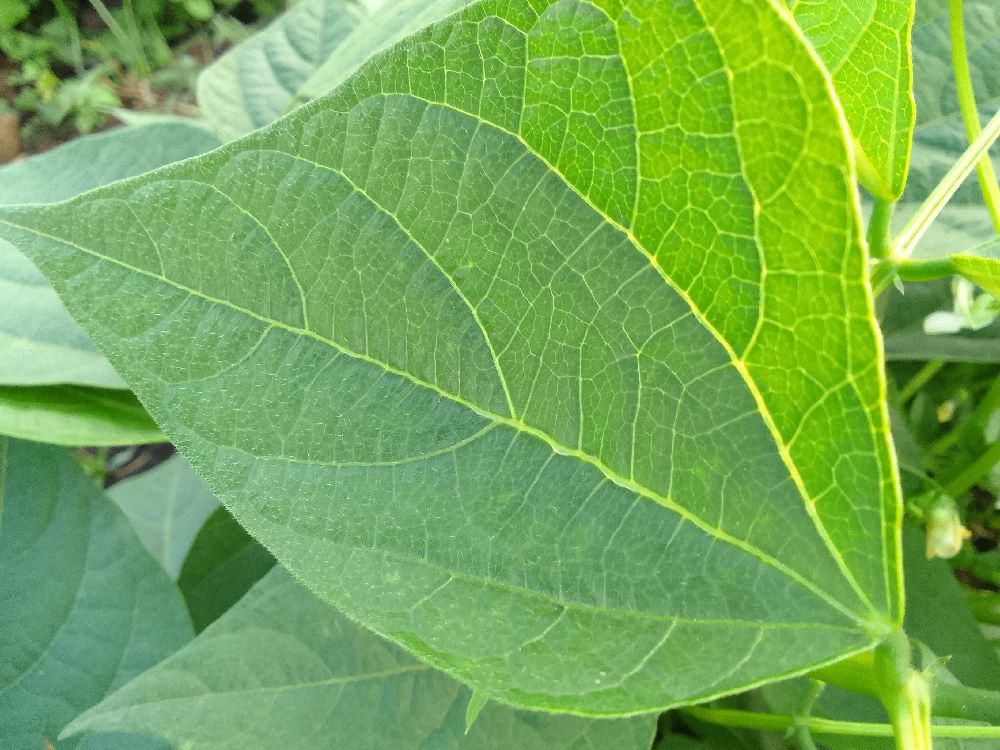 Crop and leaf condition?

common bean, healthy
